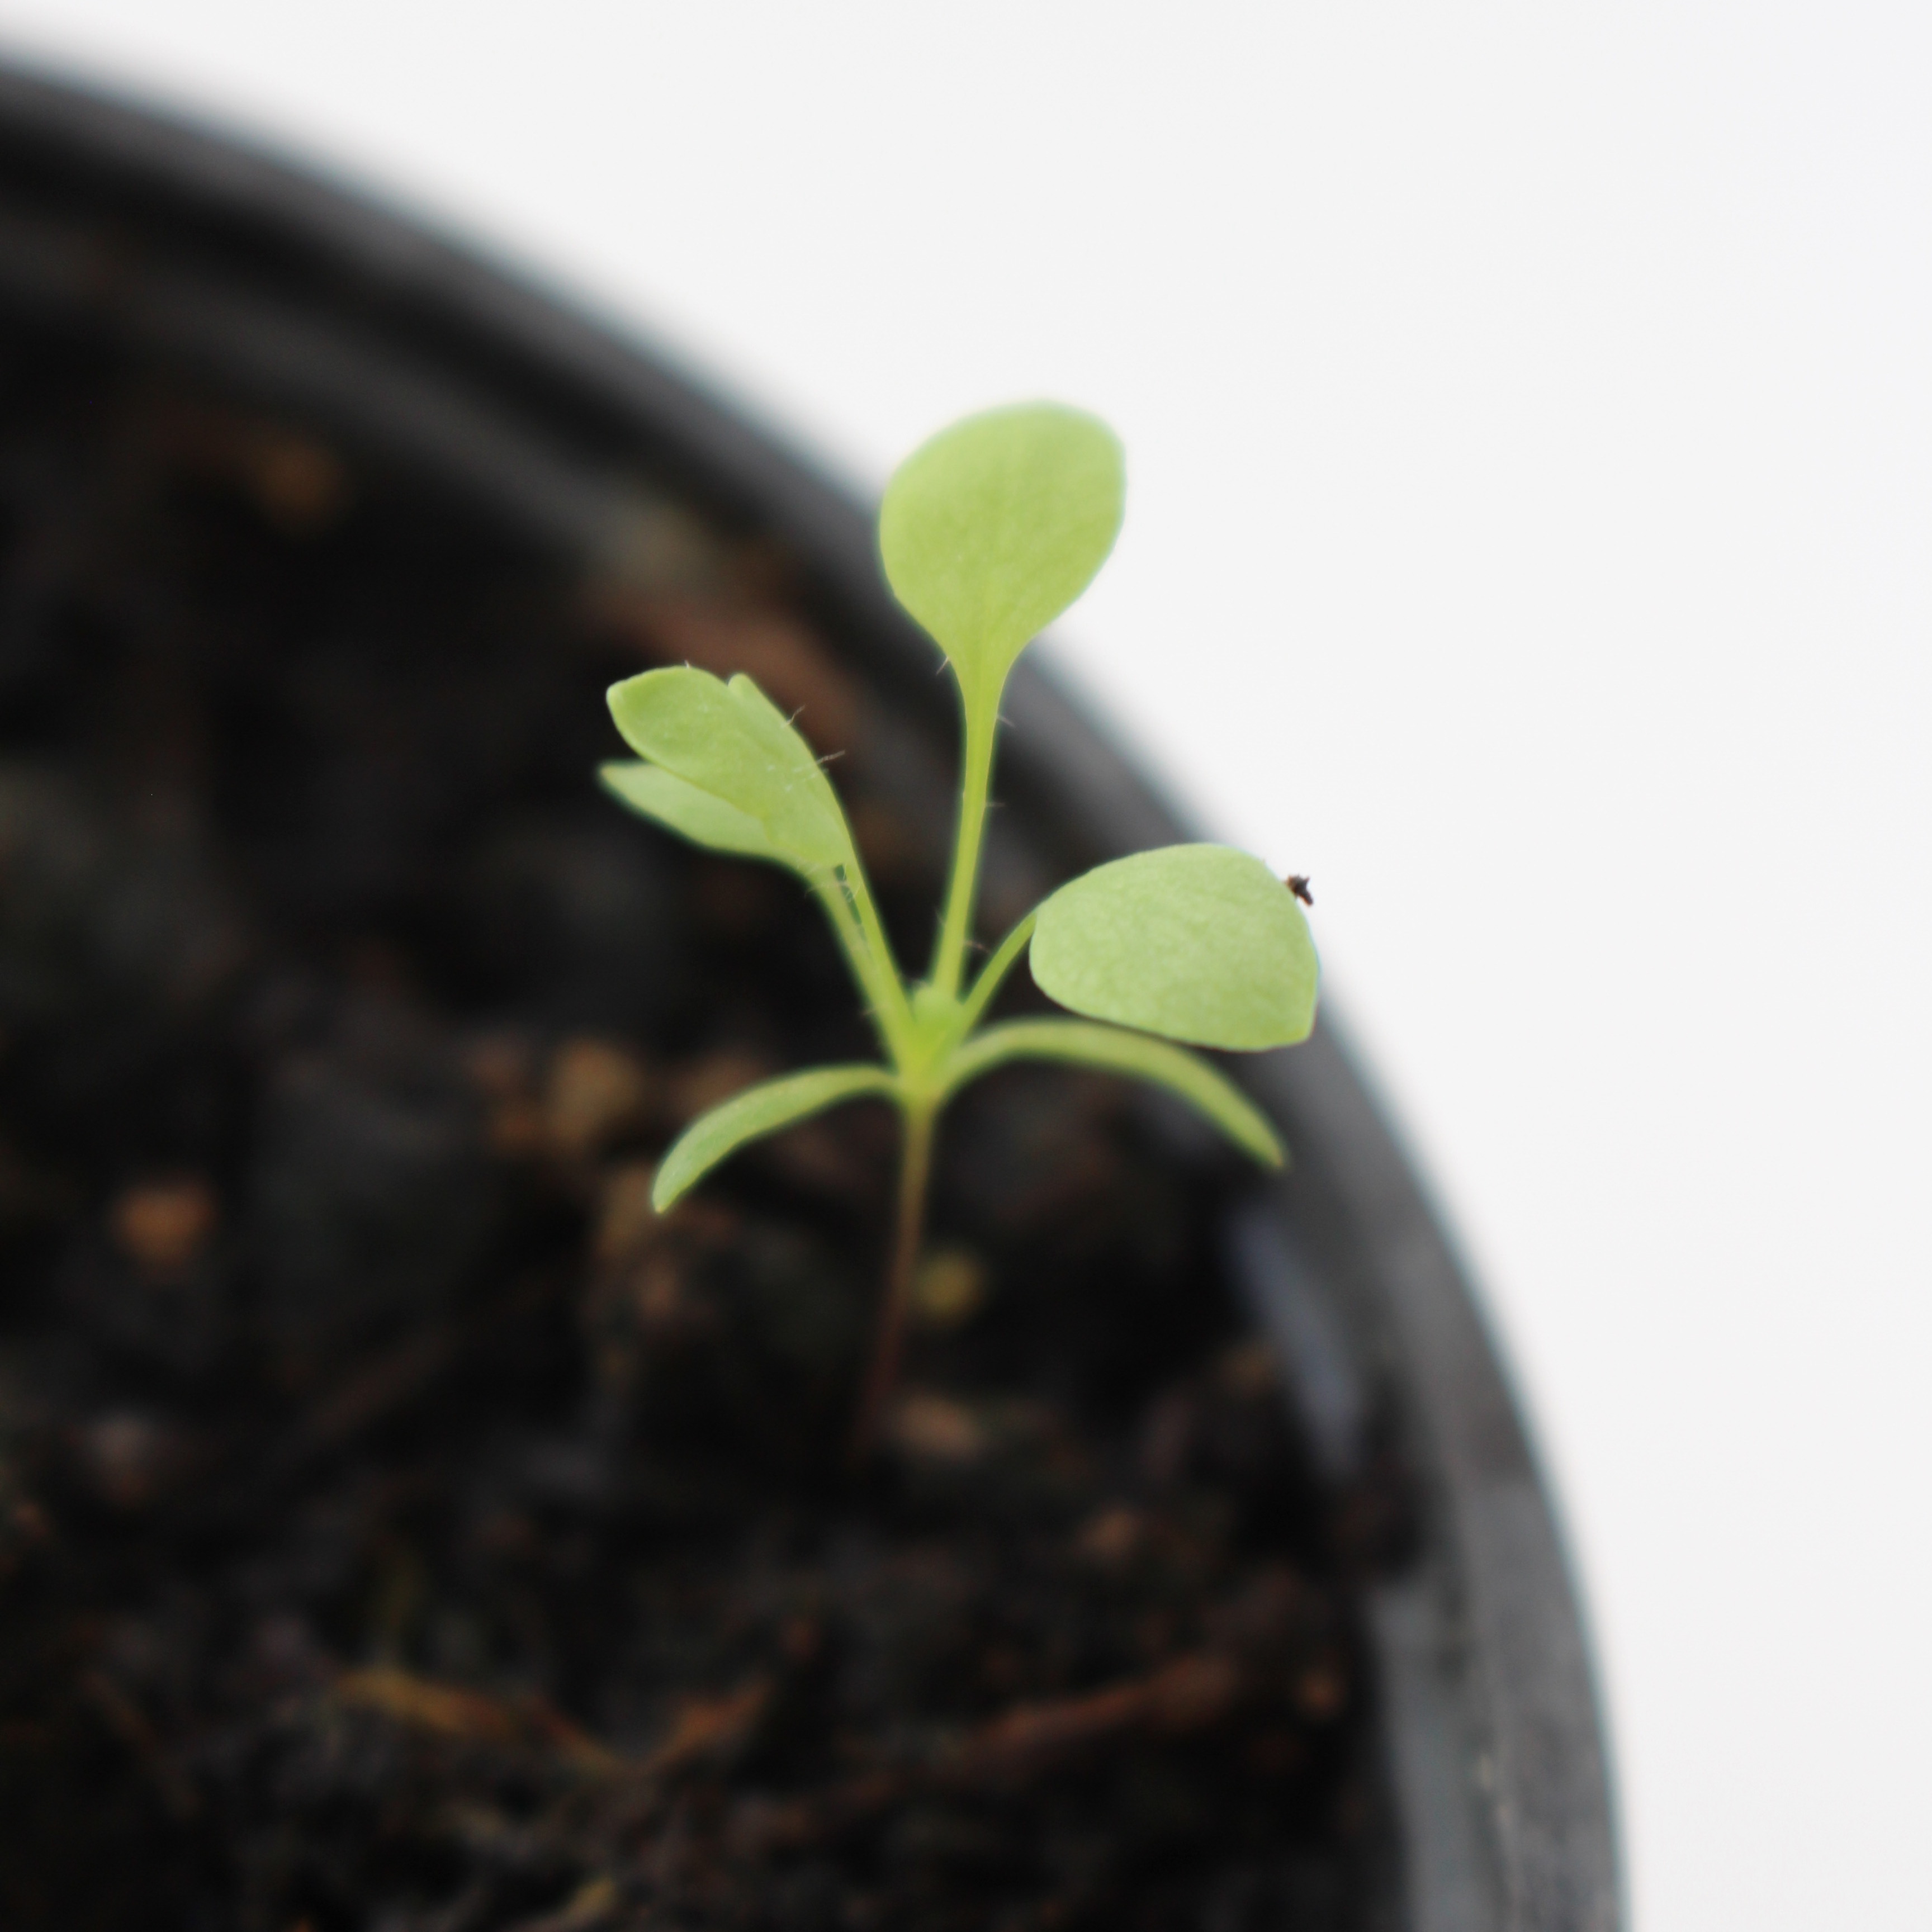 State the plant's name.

Papaver rhoeas
